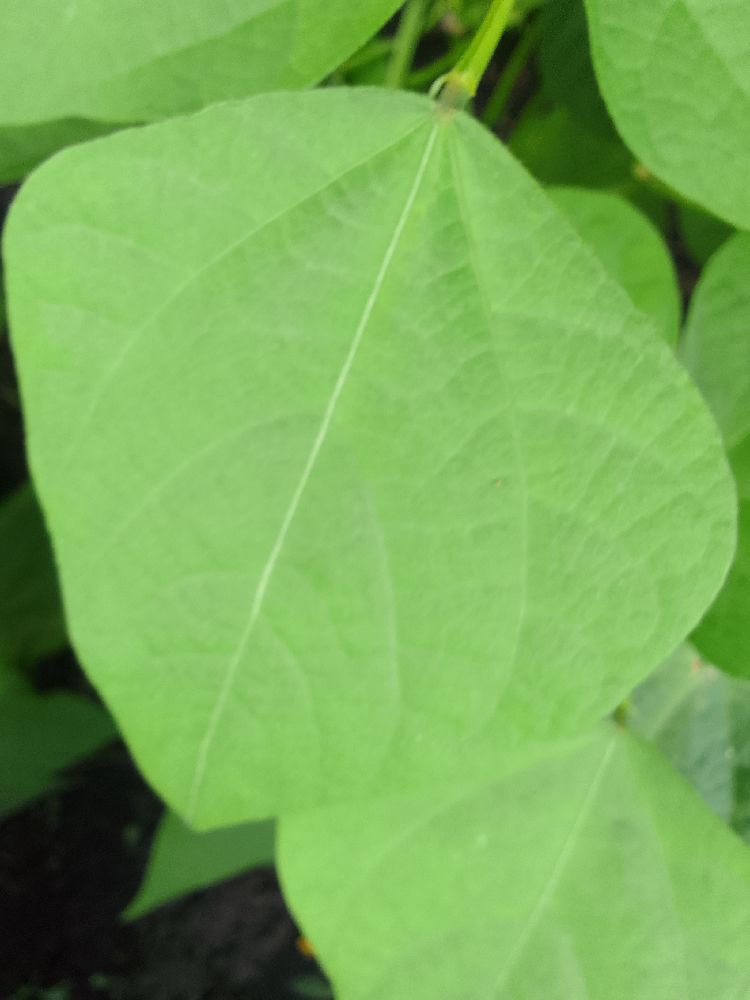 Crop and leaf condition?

common bean, healthy
